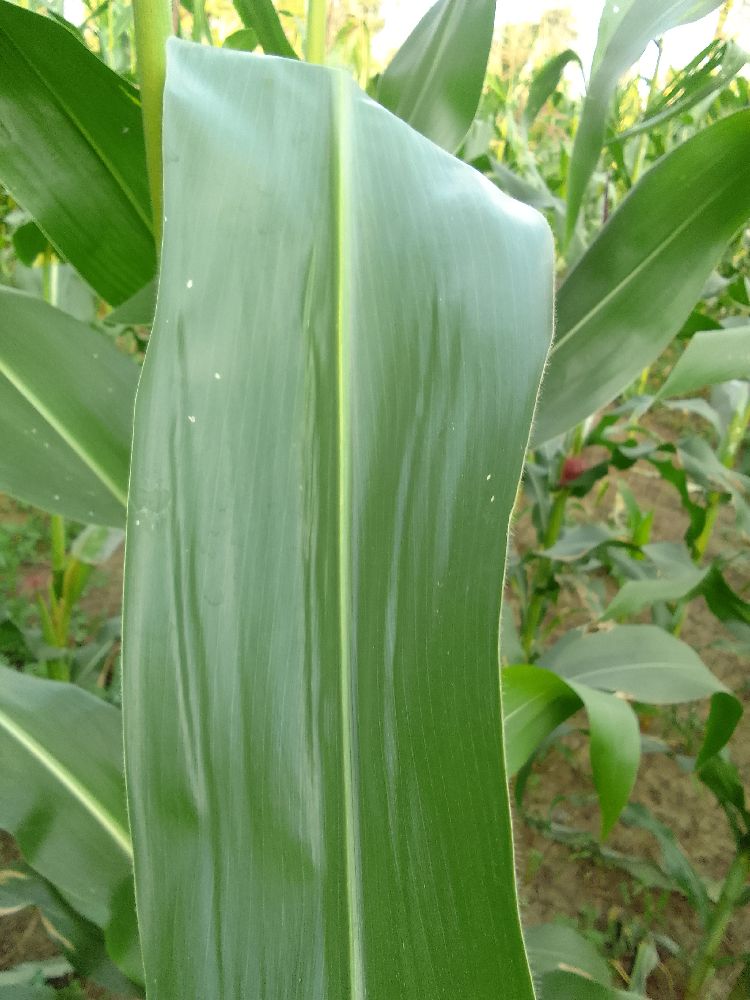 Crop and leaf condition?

maize, healthy
